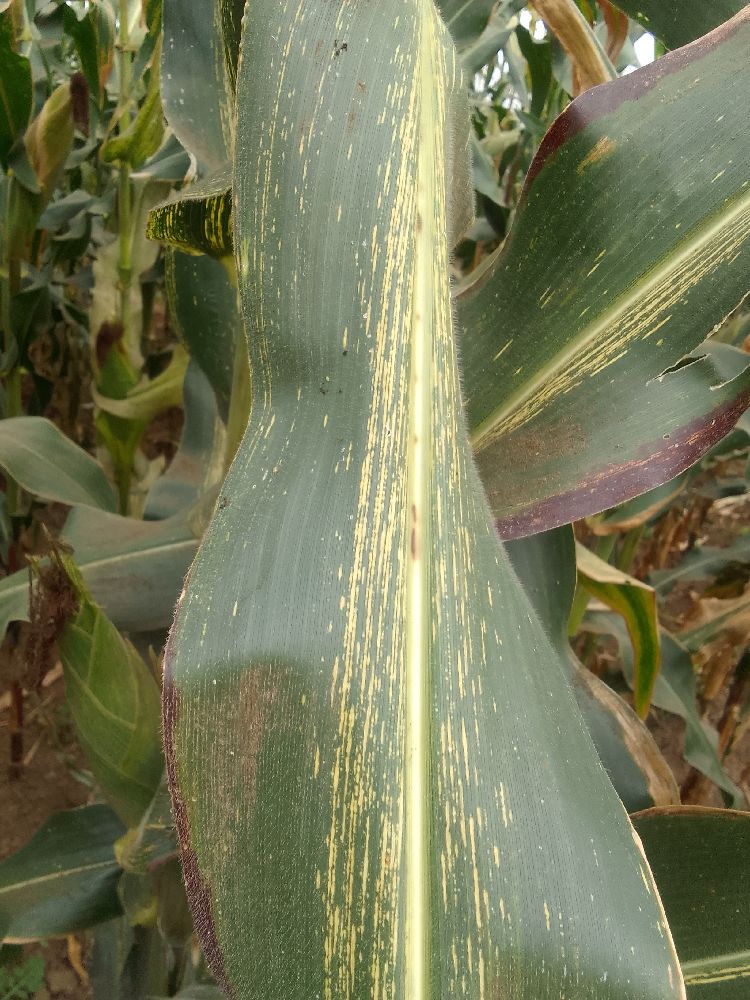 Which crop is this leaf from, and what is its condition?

maize, maize streak virus
